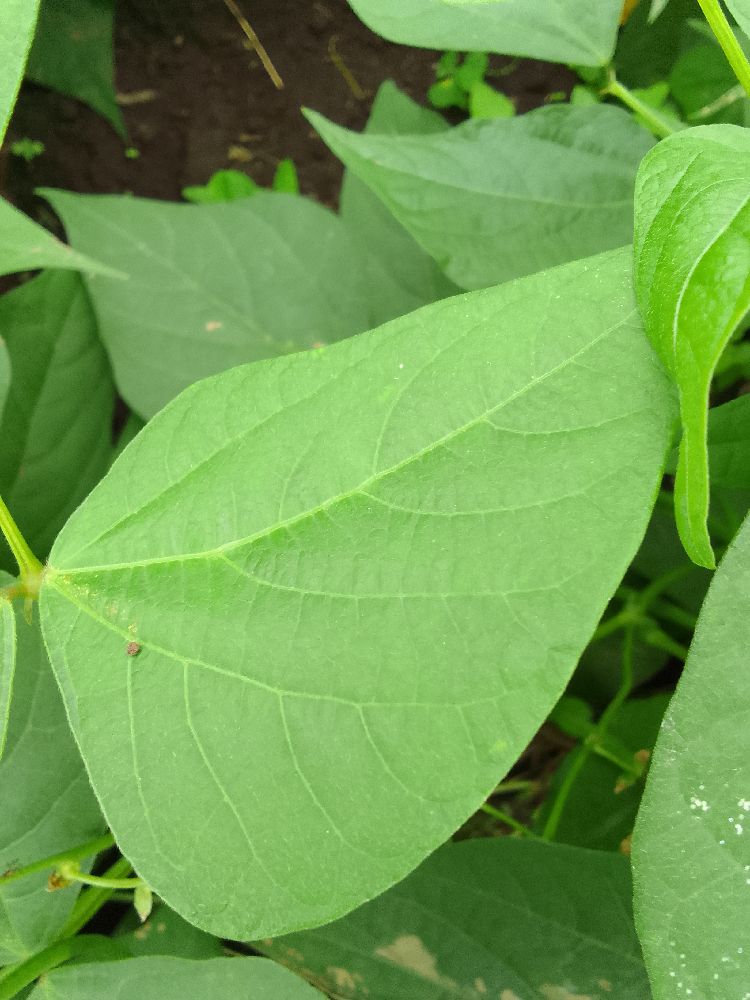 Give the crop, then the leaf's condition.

common bean, healthy
